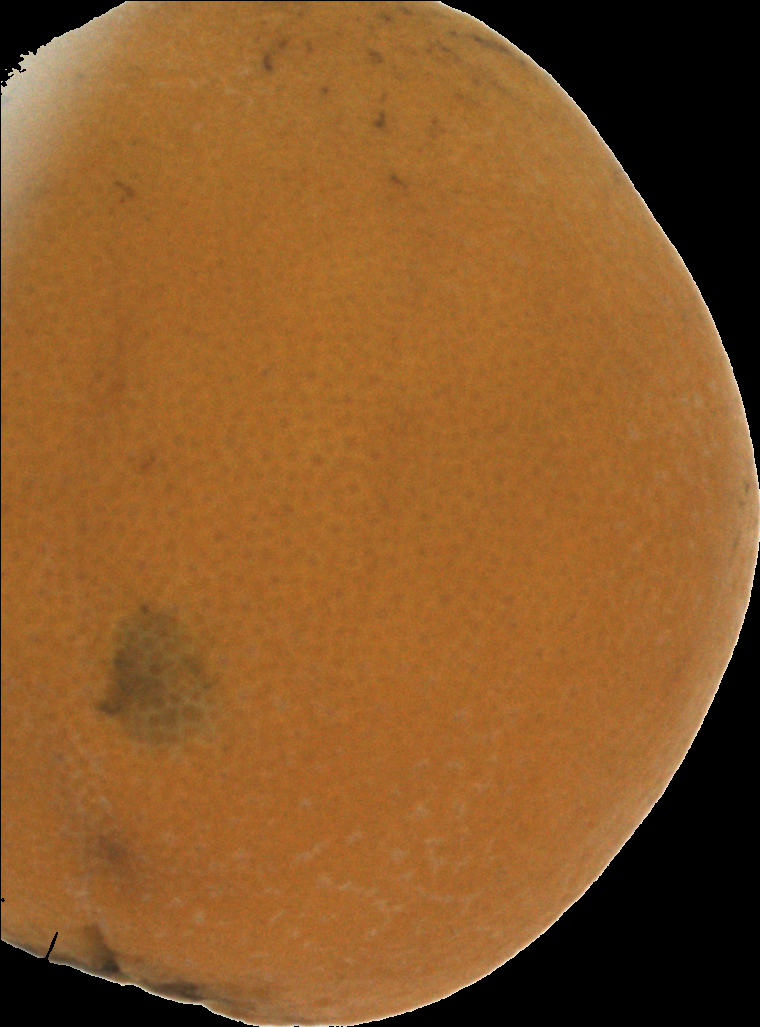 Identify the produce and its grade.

orange, bad
